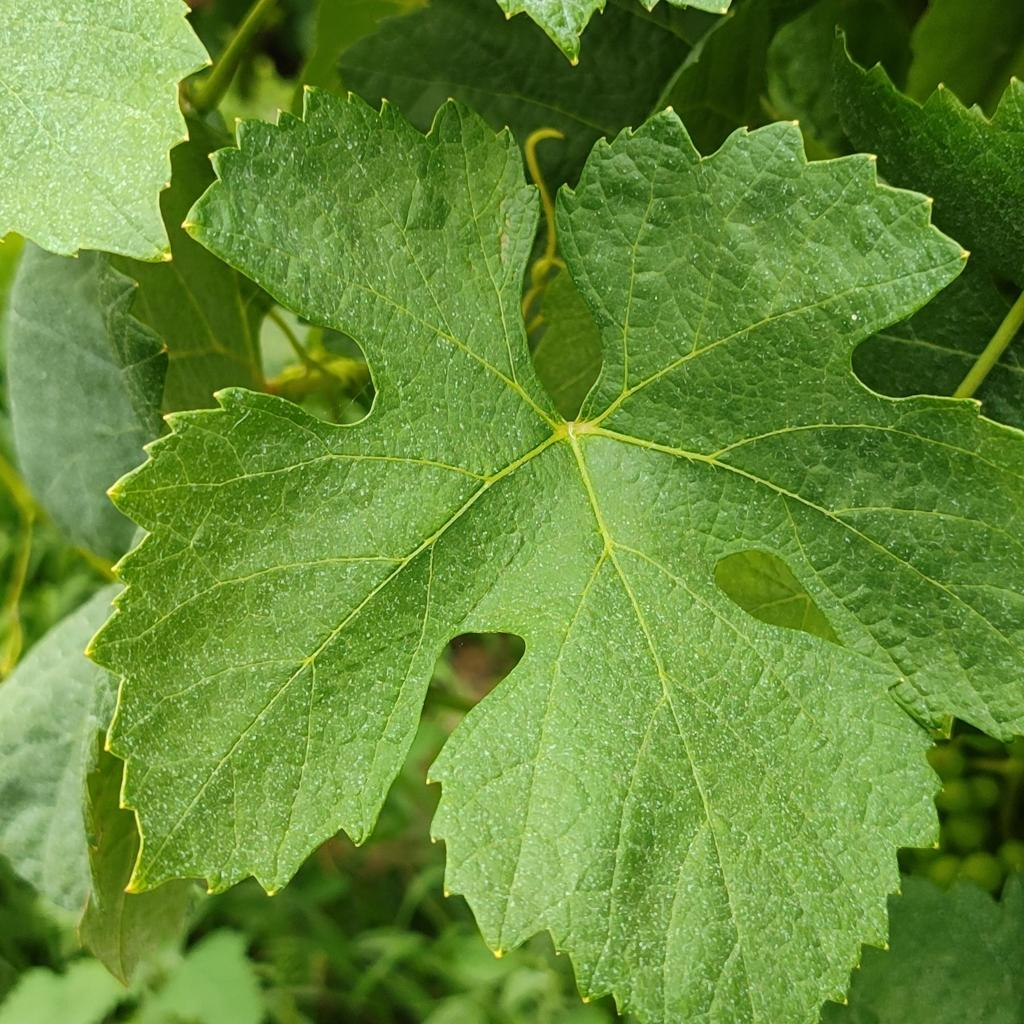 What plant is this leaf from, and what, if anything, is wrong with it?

grapevine, healthy
